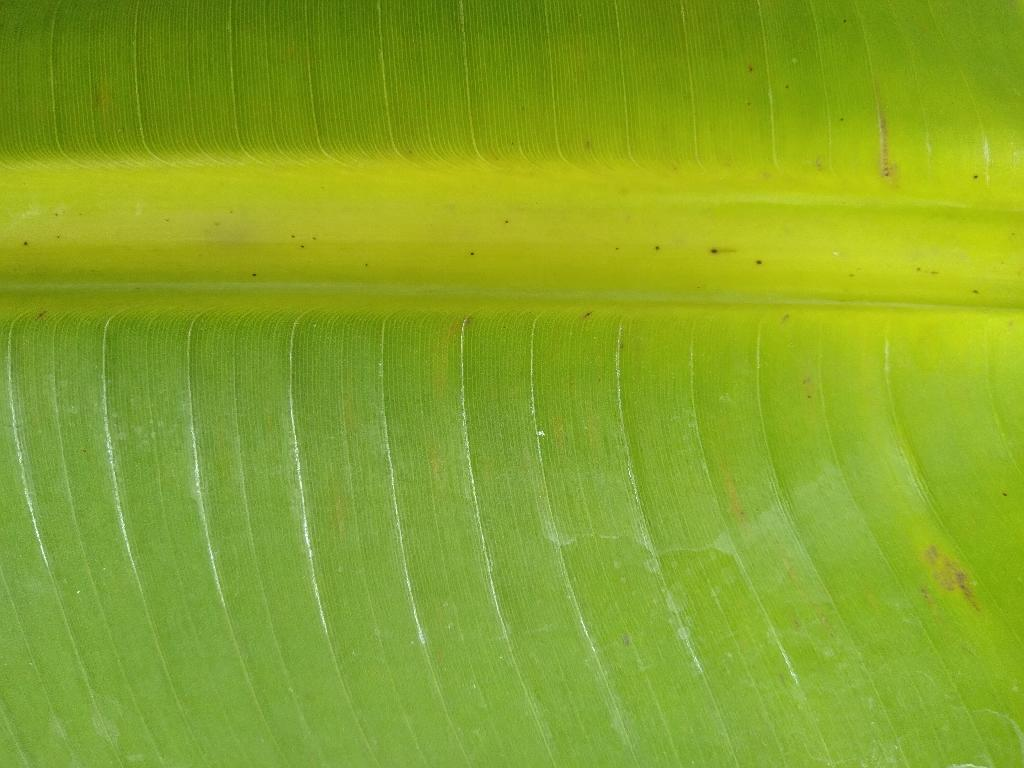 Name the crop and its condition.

banana, healthy
